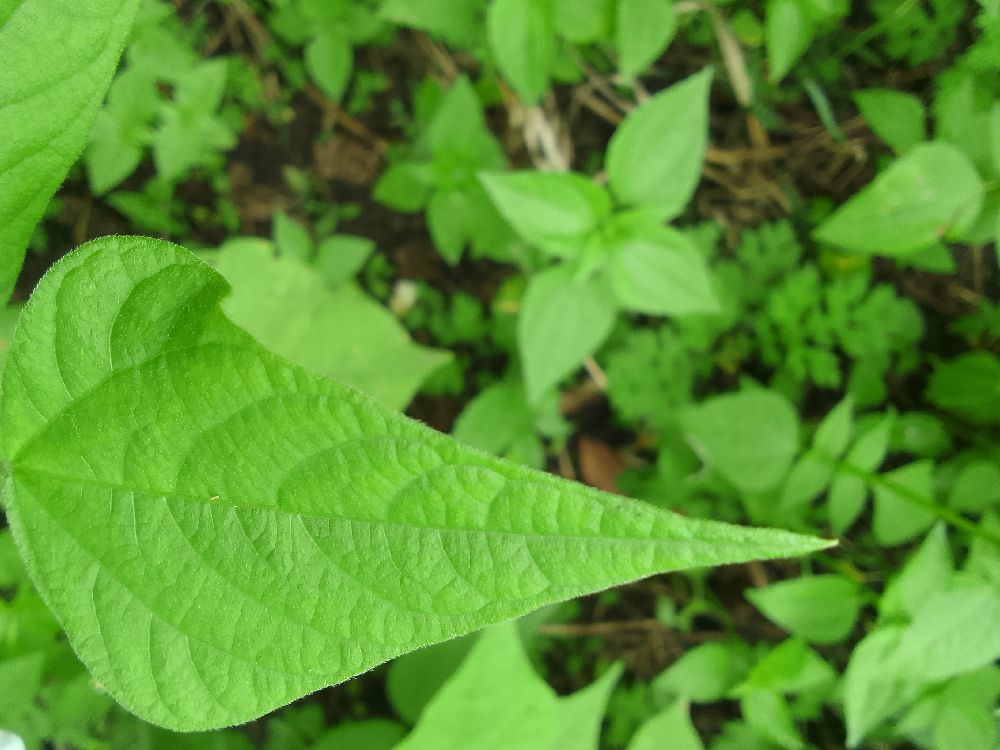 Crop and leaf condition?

common bean, healthy
